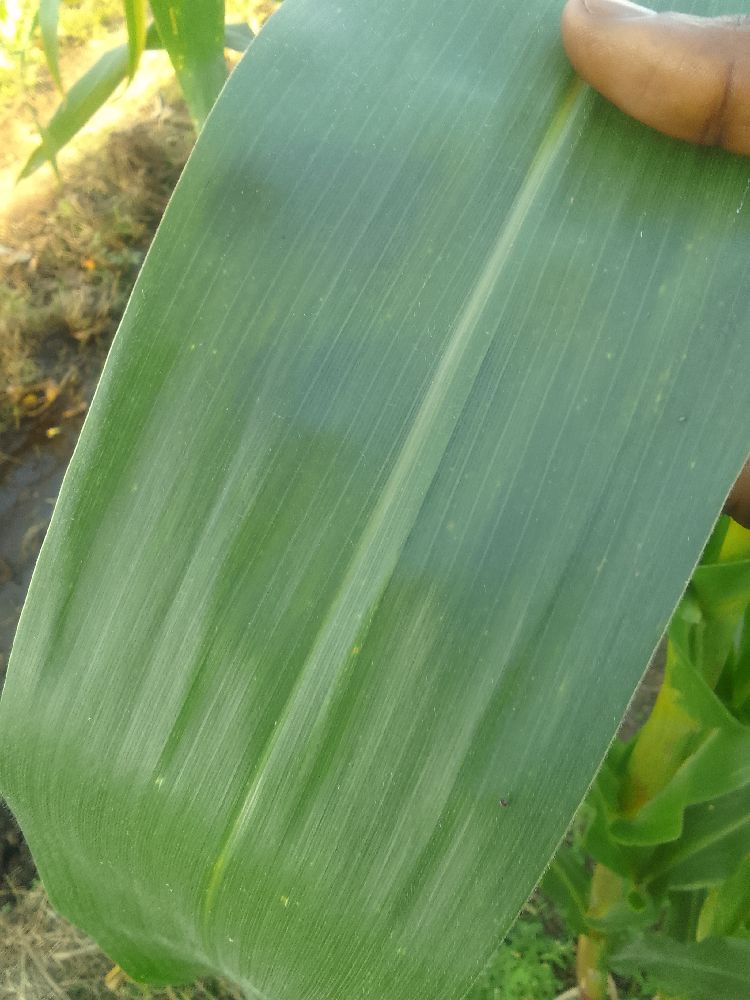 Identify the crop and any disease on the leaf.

maize, healthy
